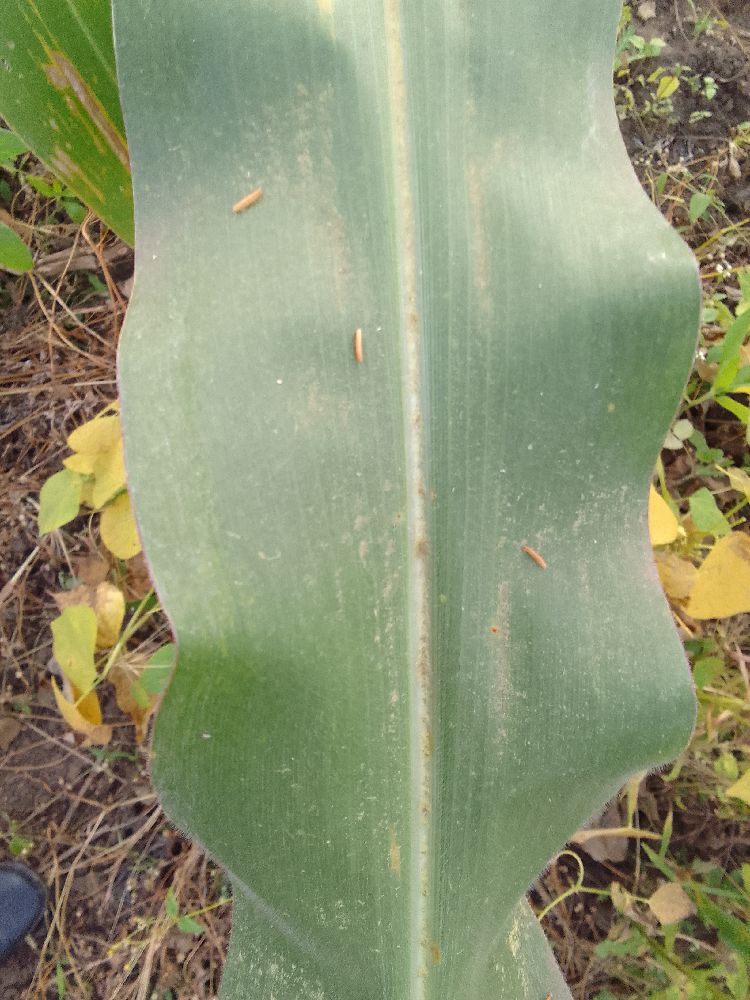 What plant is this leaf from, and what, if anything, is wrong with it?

maize, healthy
